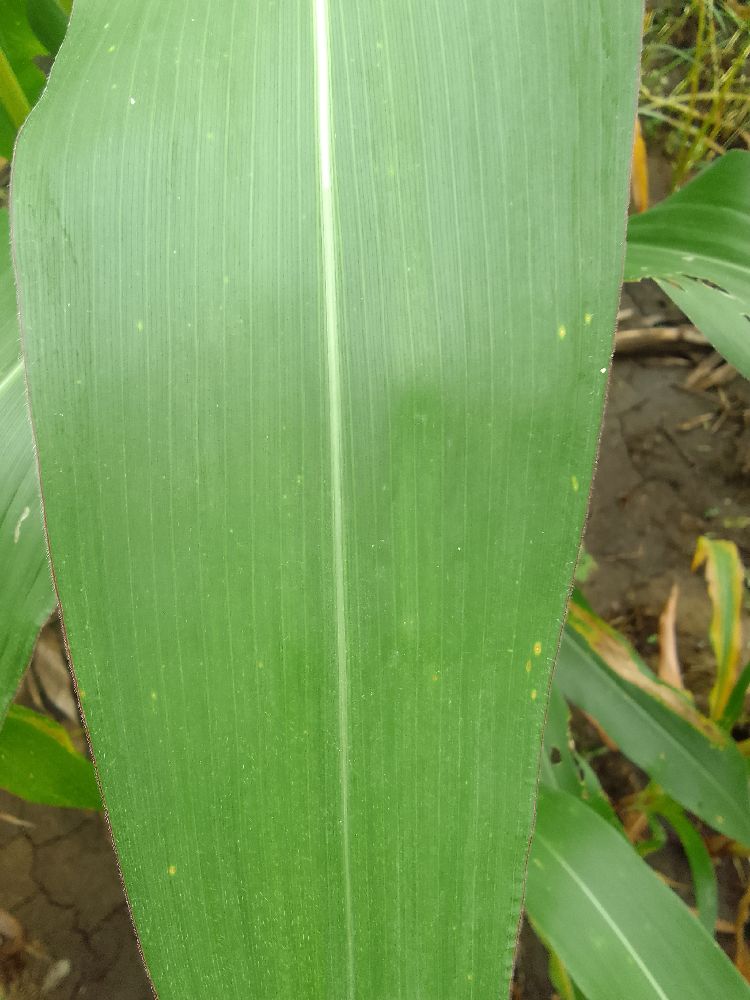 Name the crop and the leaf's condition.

maize, healthy
